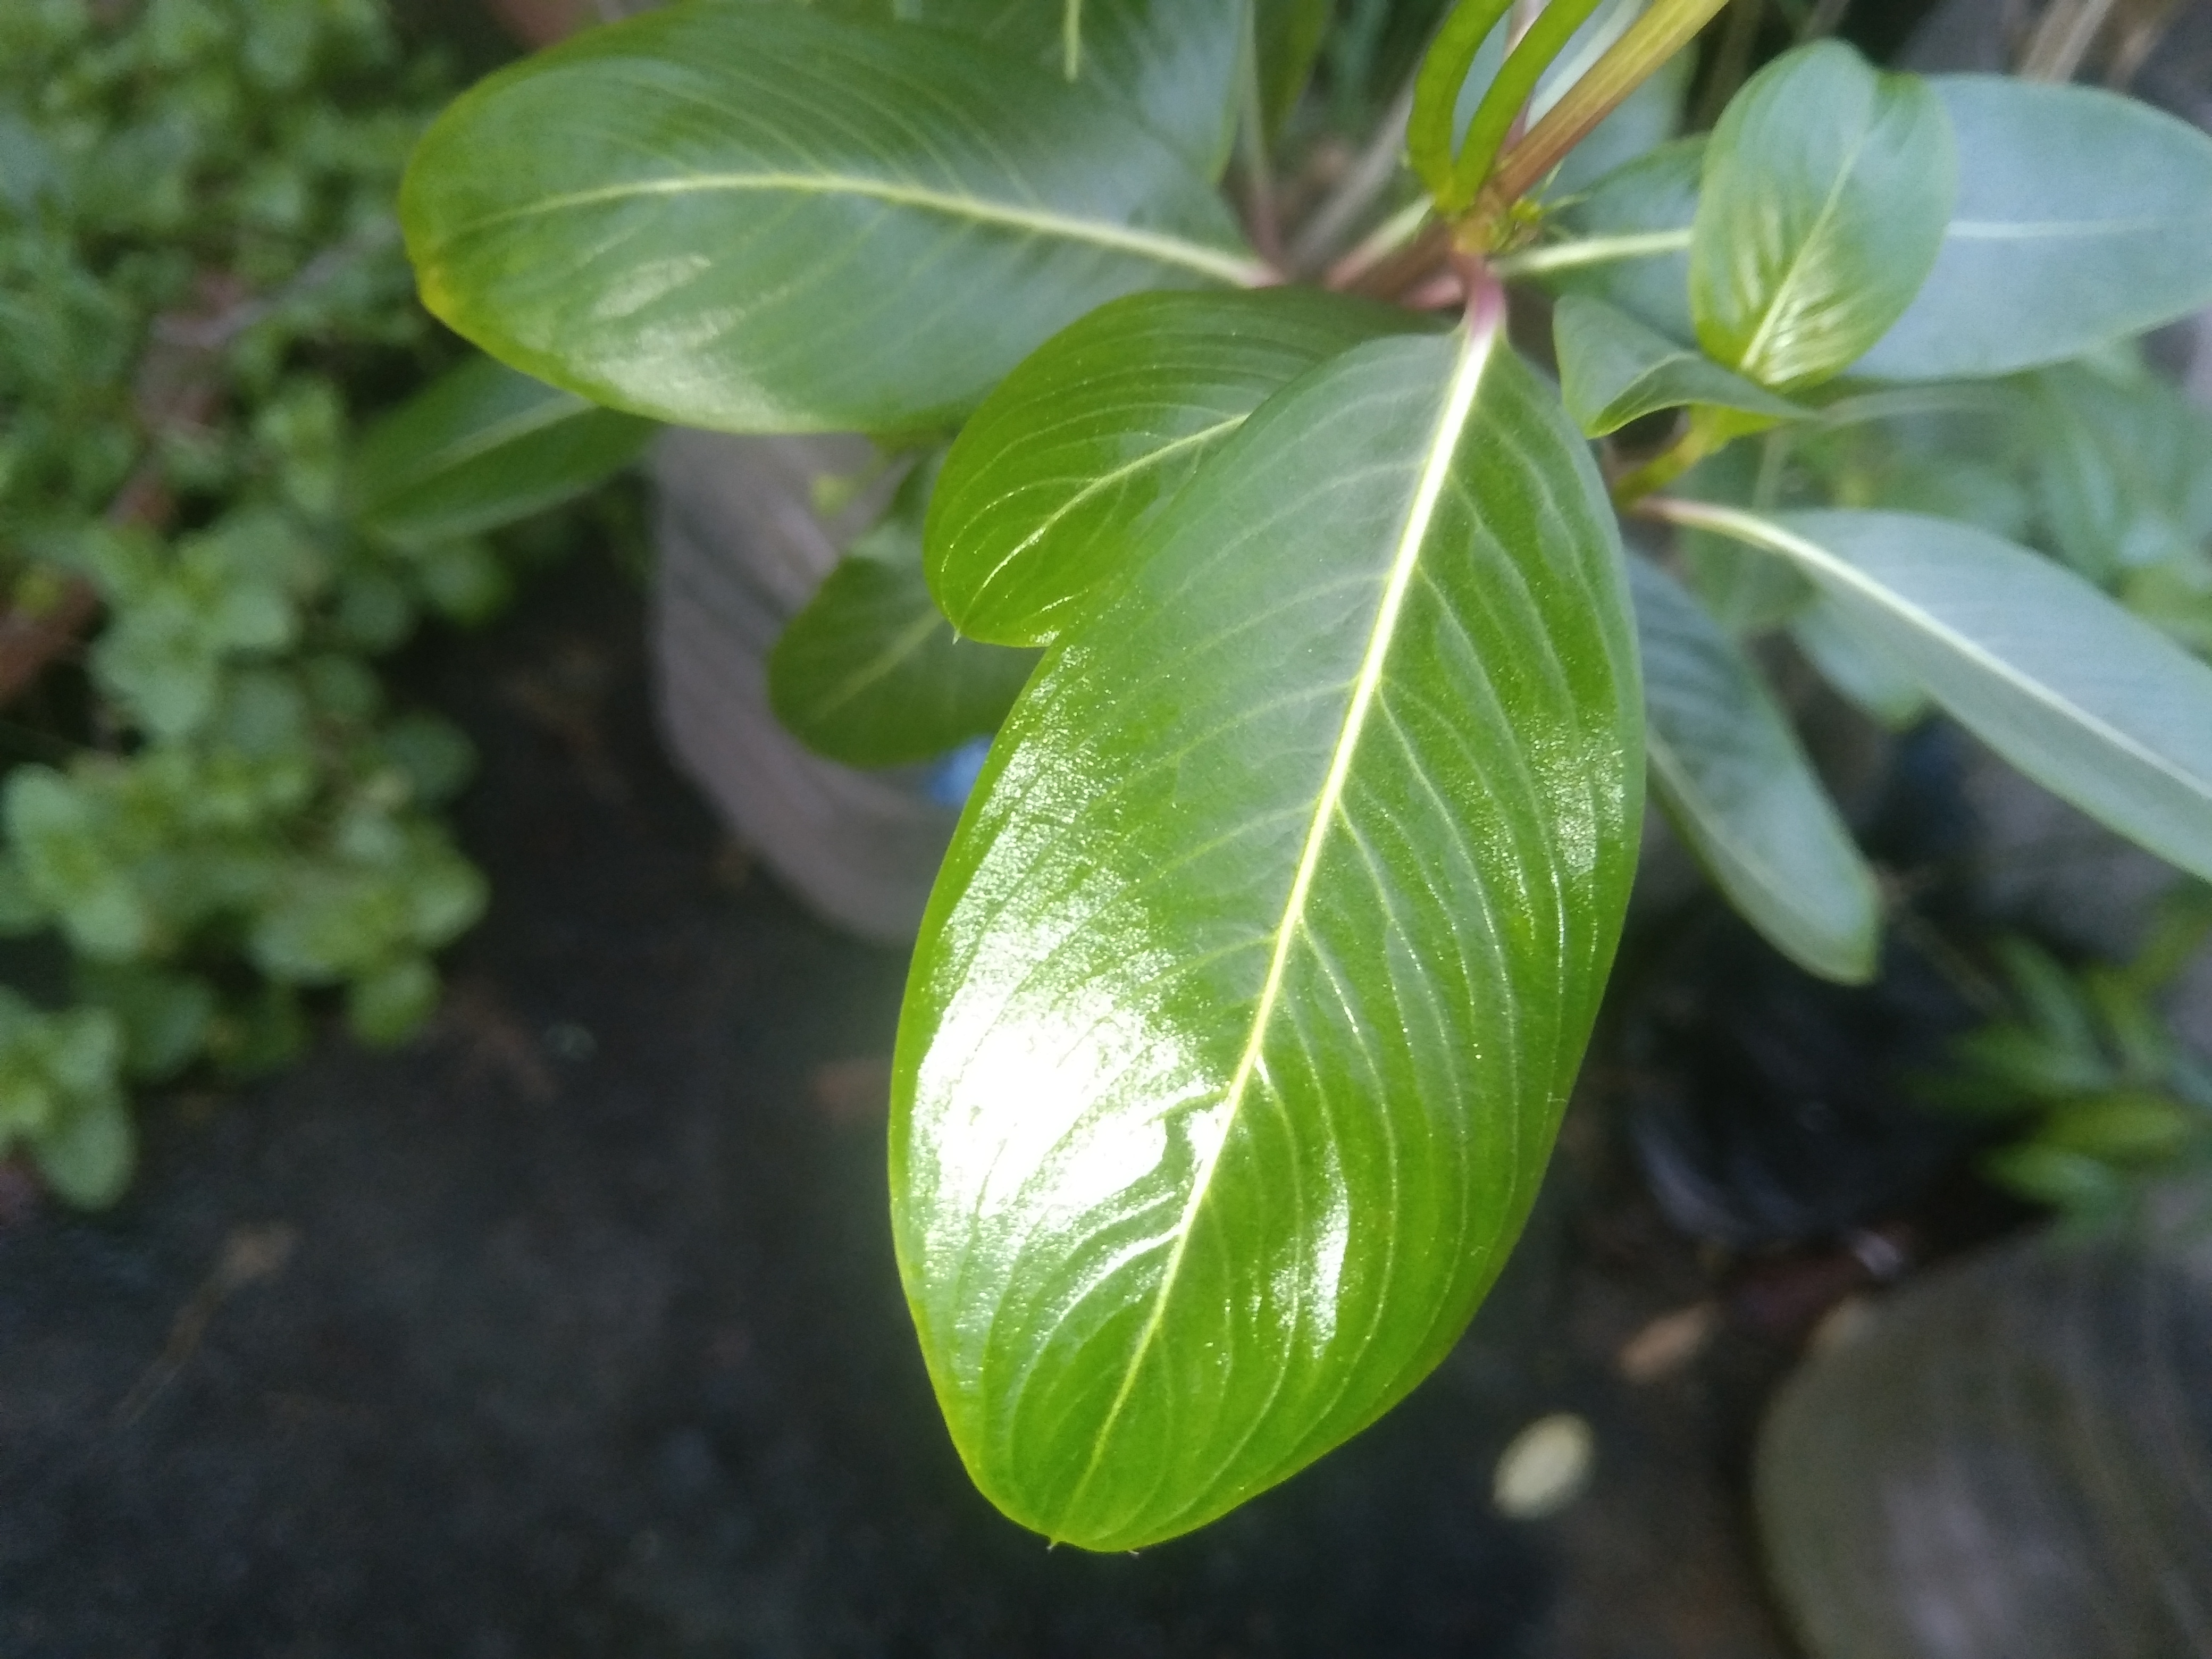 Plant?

rose periwinkle
